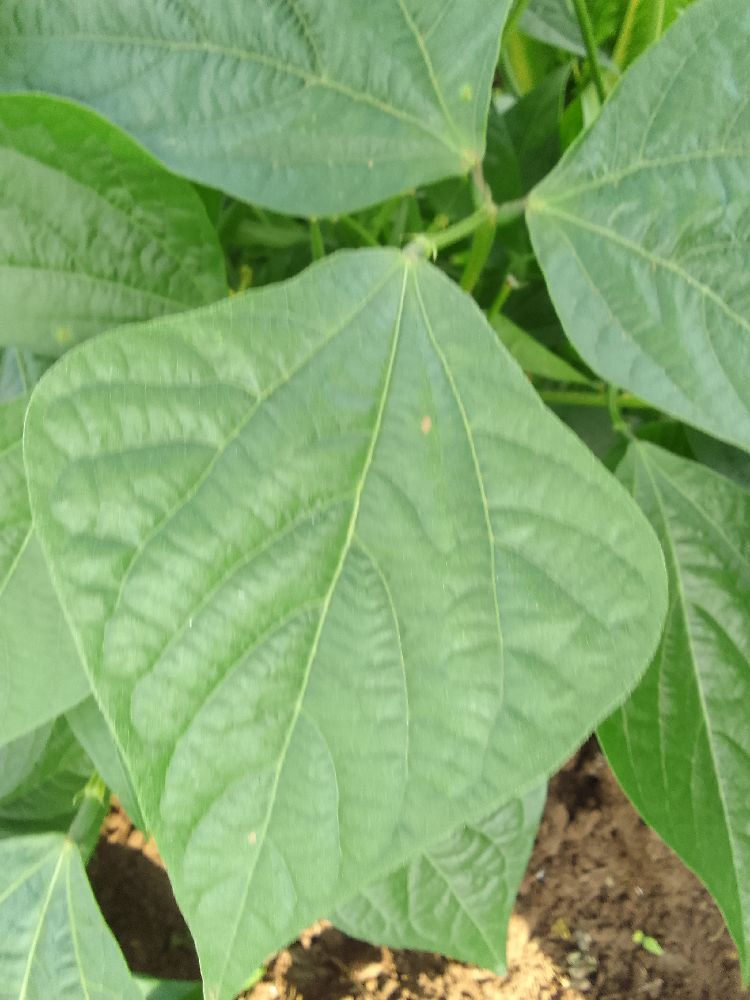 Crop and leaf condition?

common bean, healthy
